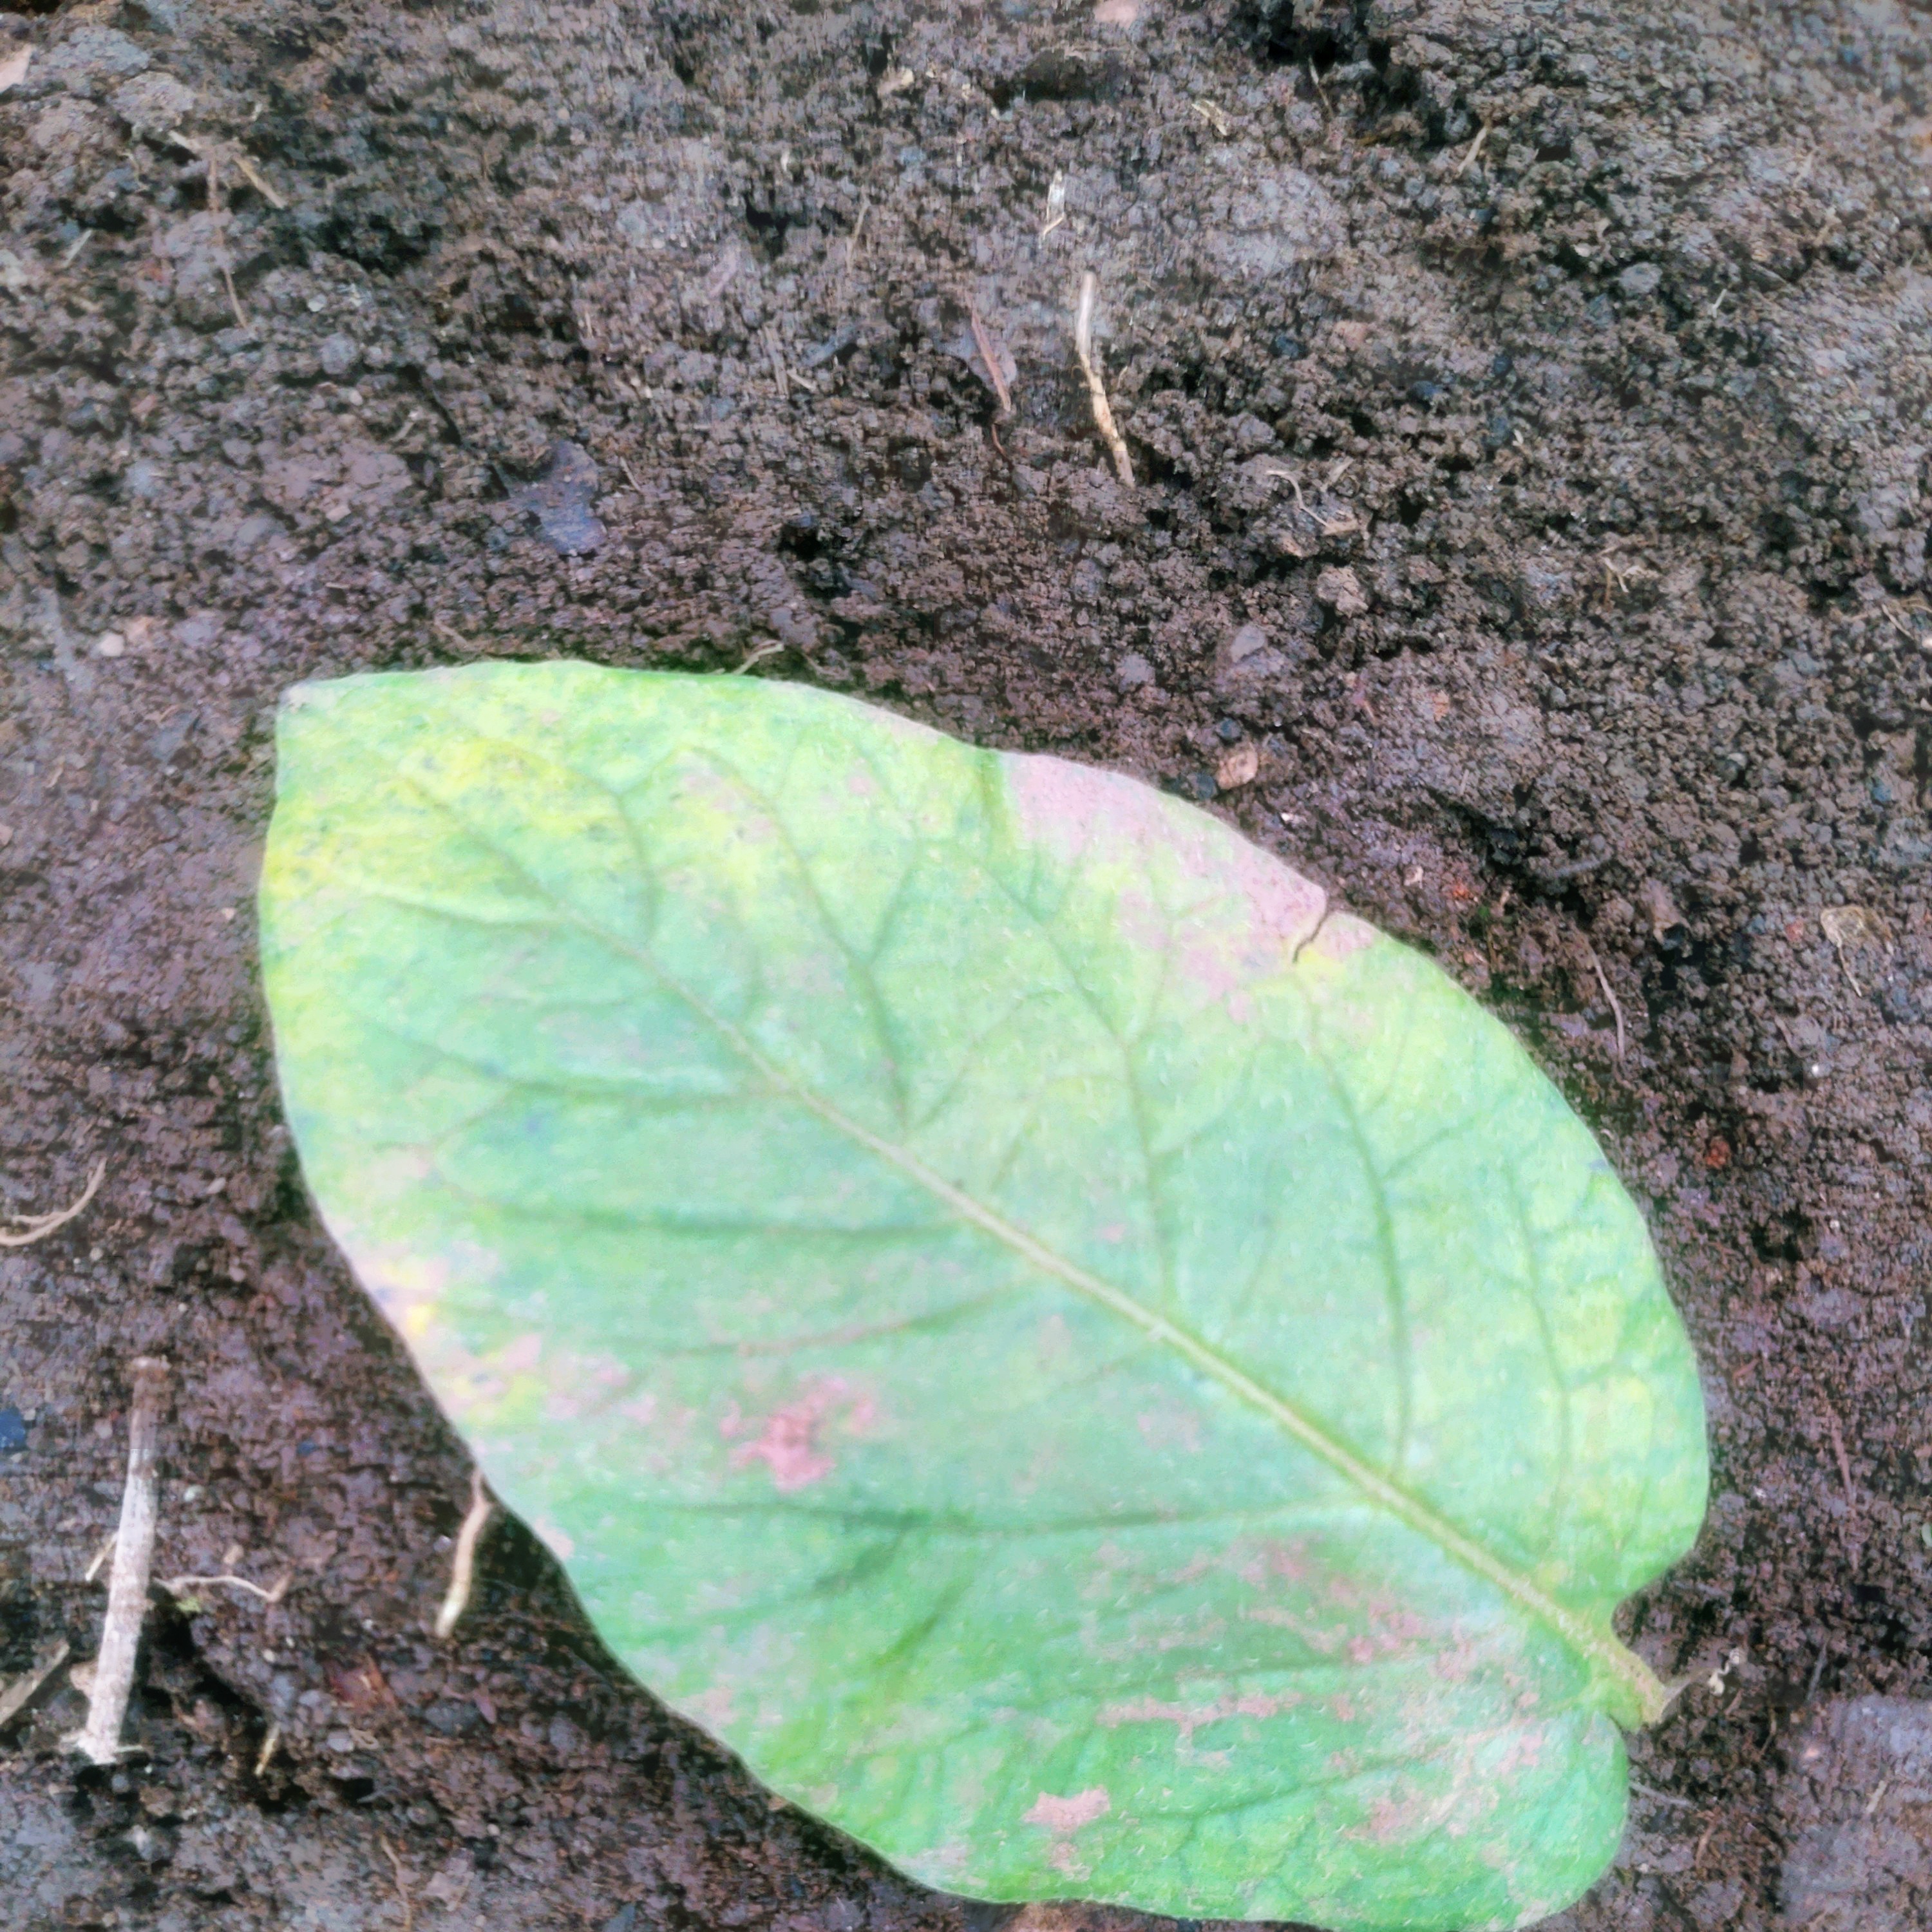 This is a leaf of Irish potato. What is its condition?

late blight
